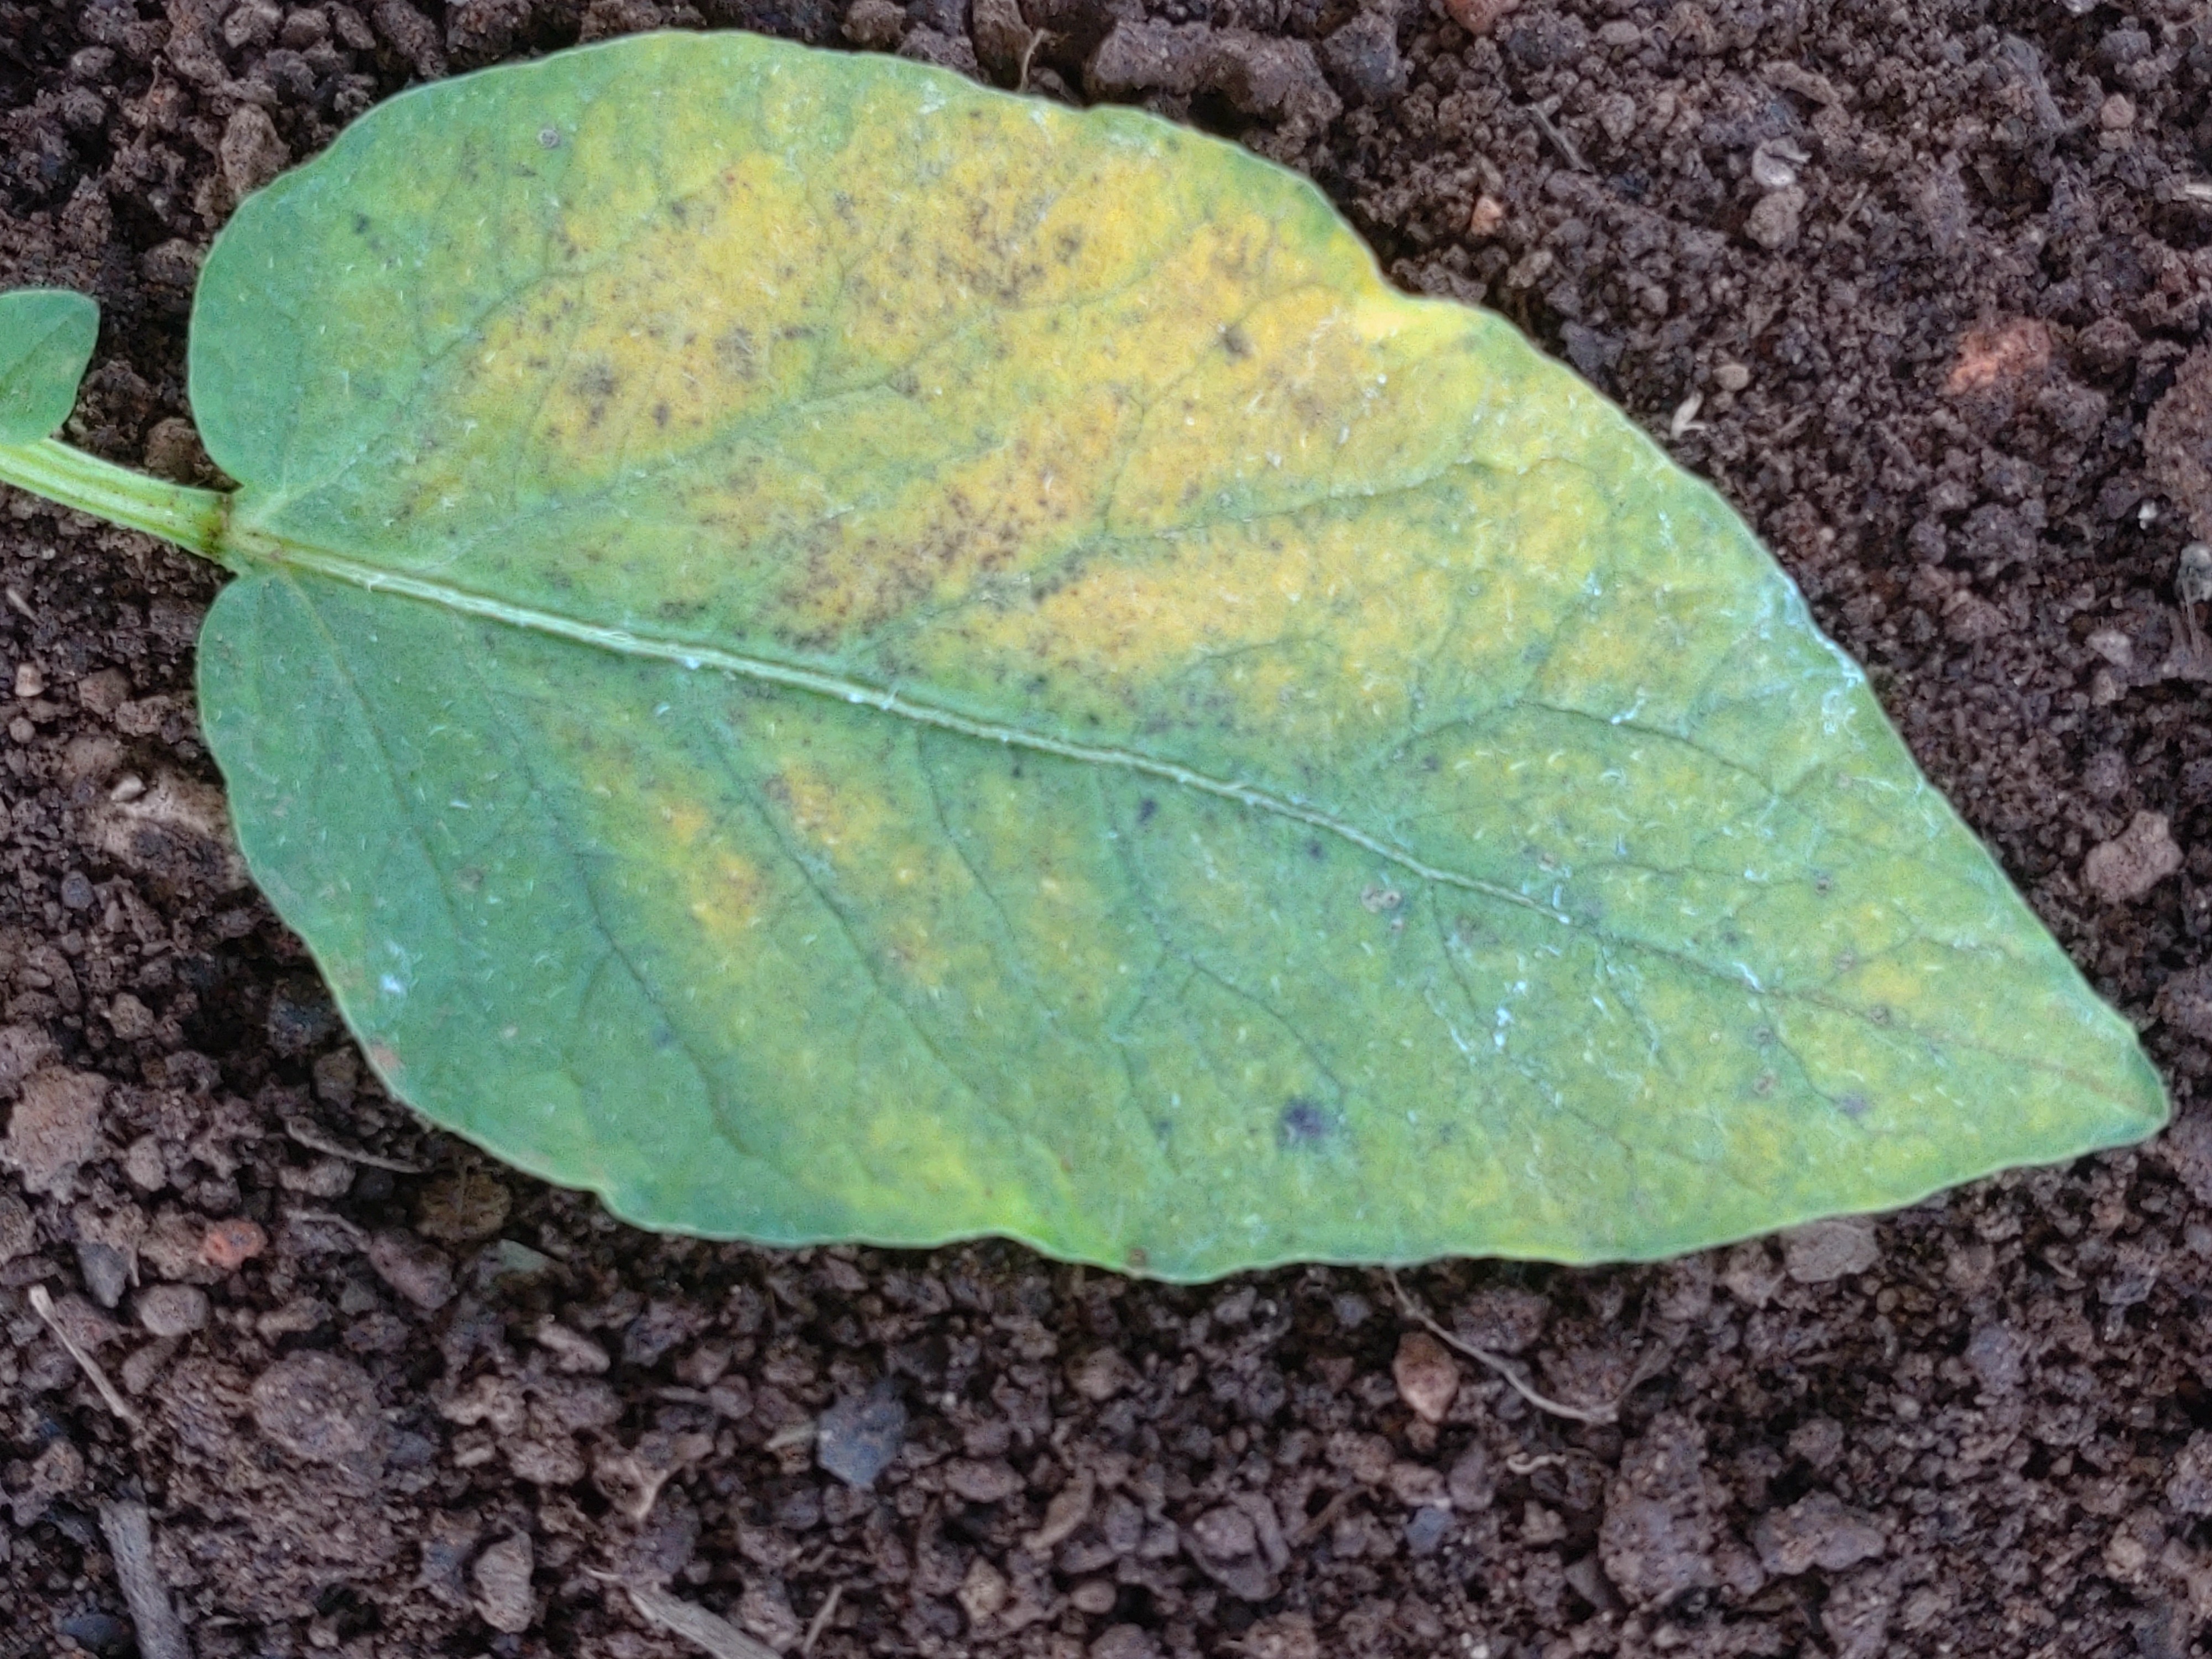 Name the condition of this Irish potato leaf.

late blight
